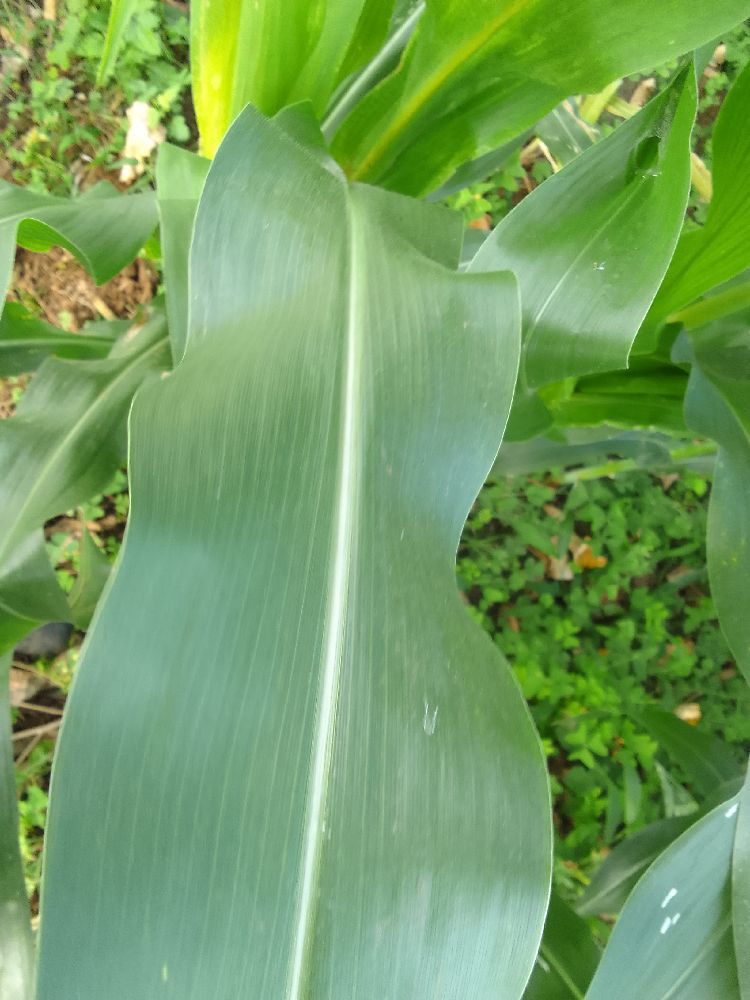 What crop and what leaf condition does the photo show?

maize, healthy
